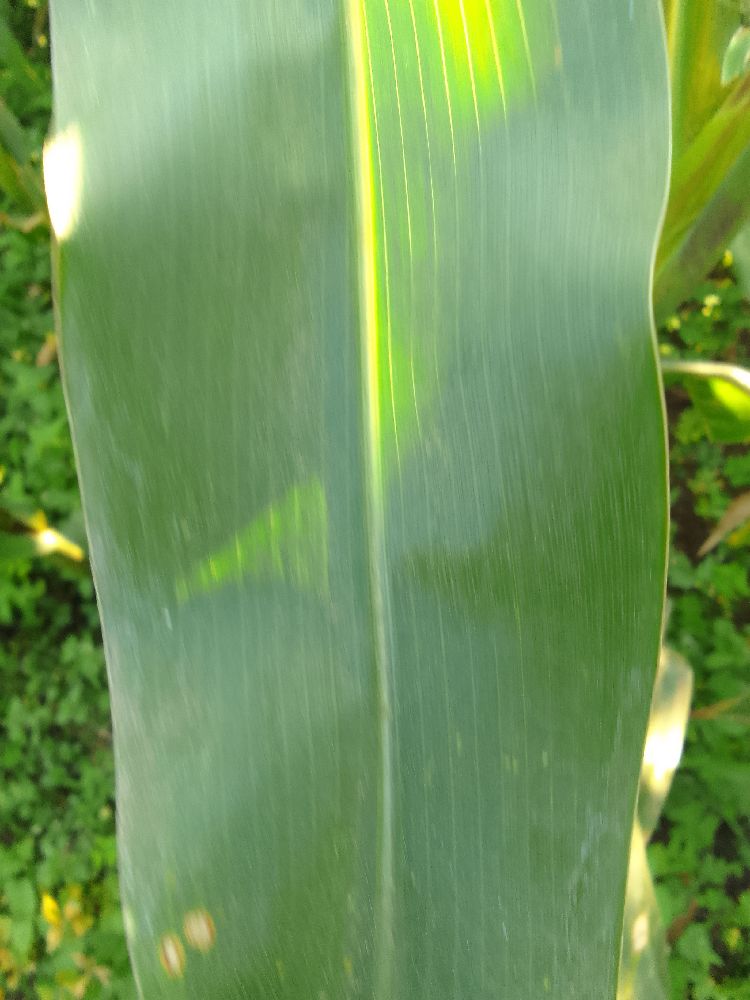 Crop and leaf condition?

maize, healthy
